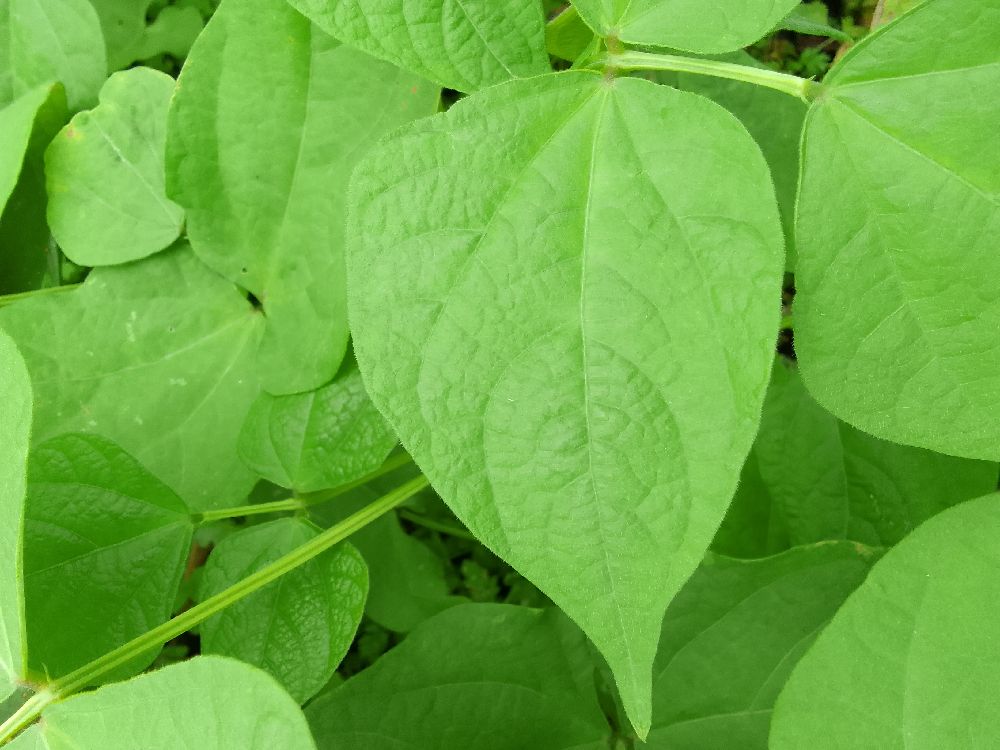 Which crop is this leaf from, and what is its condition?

common bean, healthy
